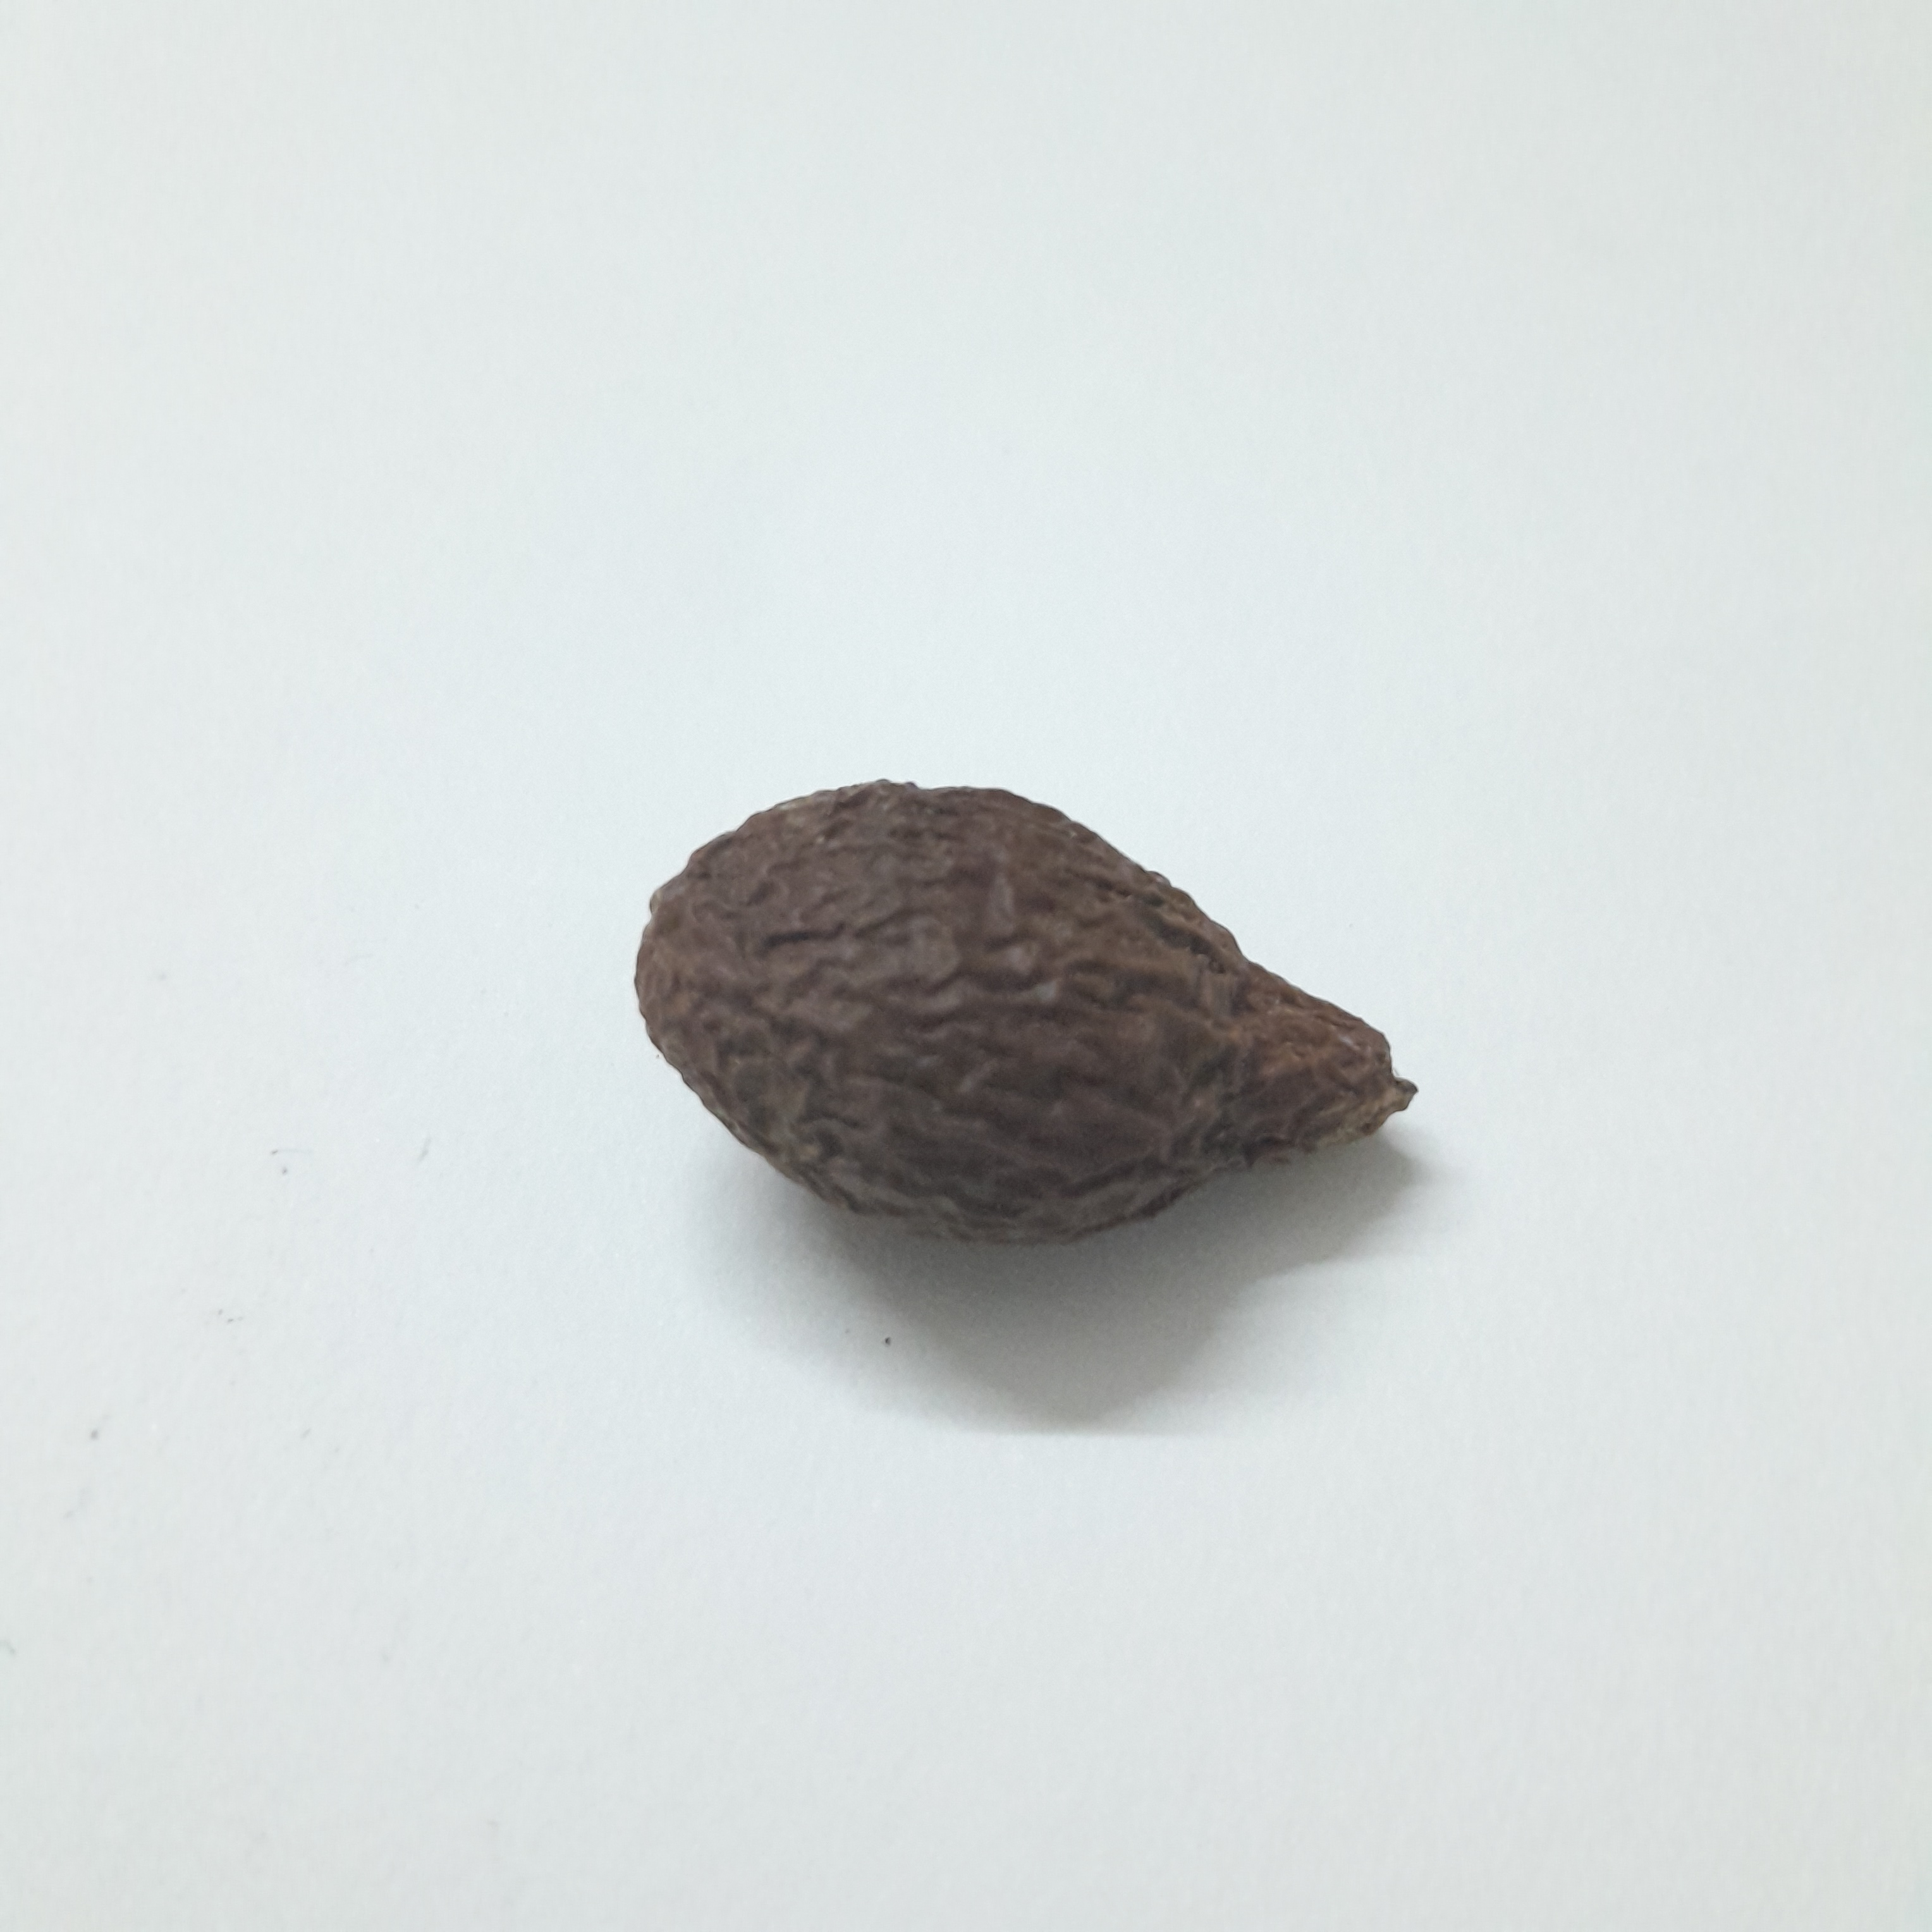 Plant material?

niranjanphal
